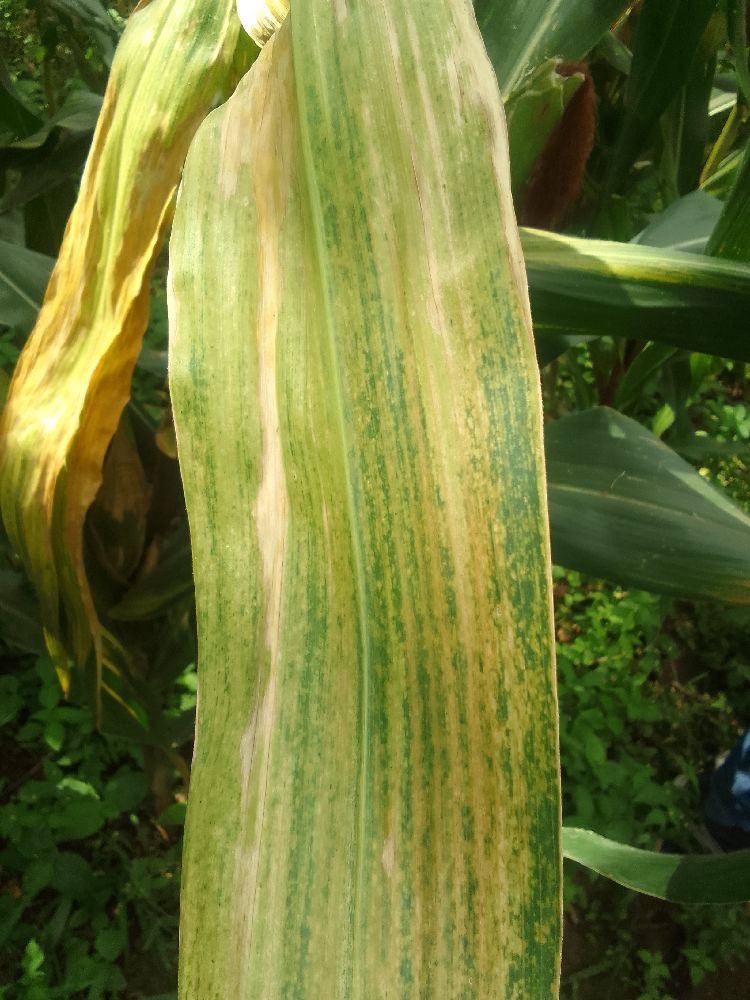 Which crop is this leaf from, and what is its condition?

maize, maize lethal necrosis
